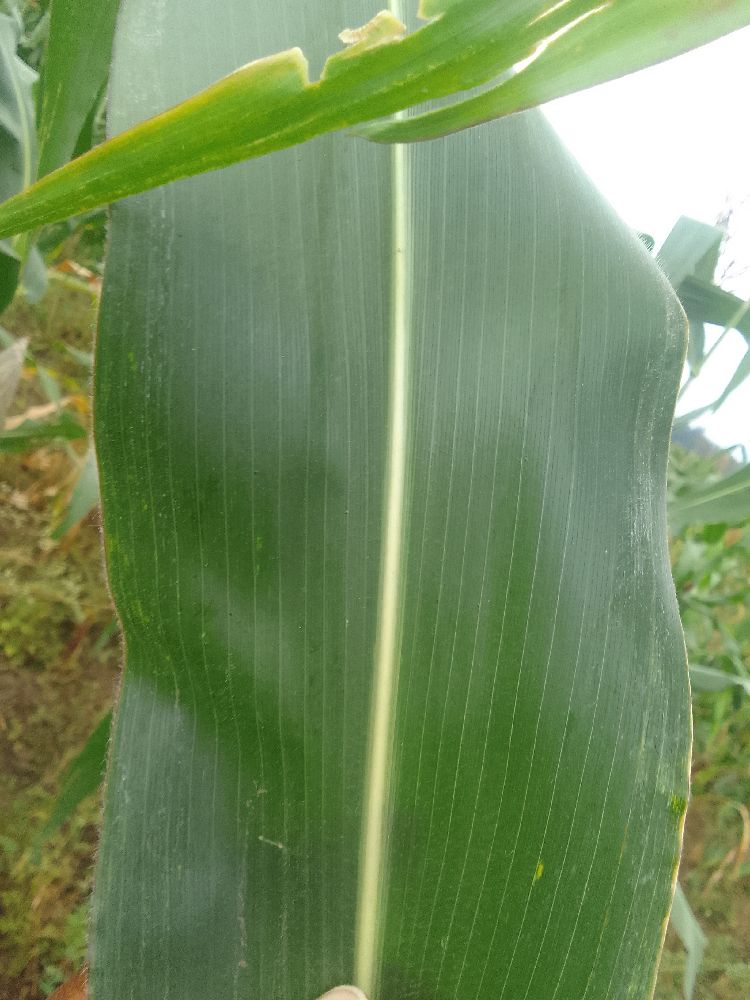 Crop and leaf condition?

maize, healthy
